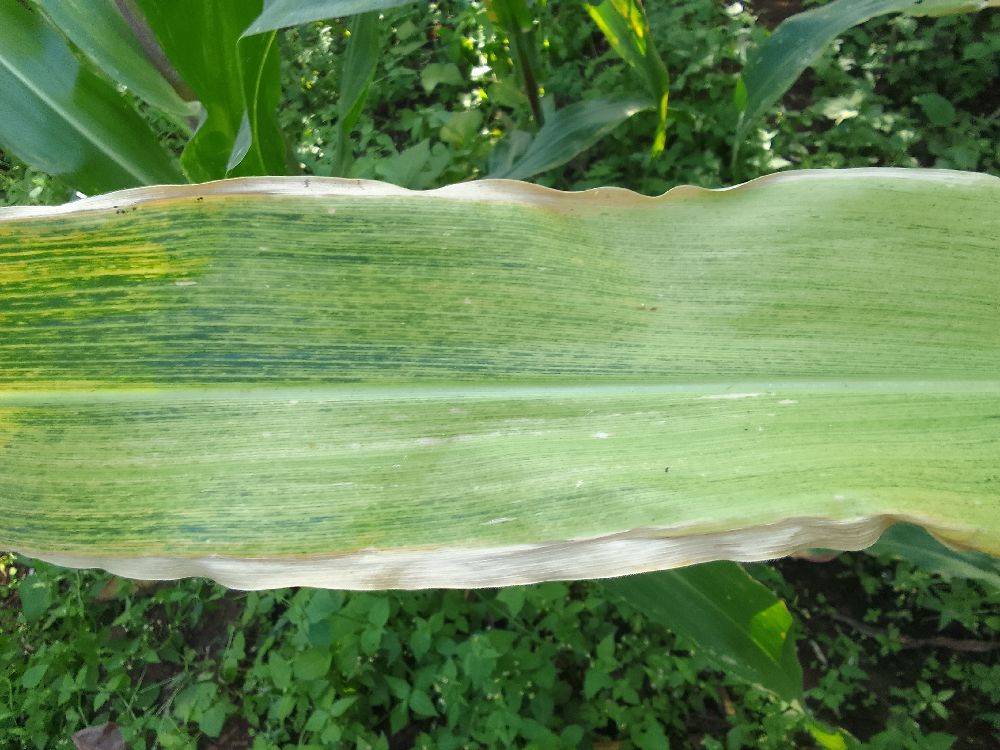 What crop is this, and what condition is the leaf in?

maize, maize lethal necrosis
